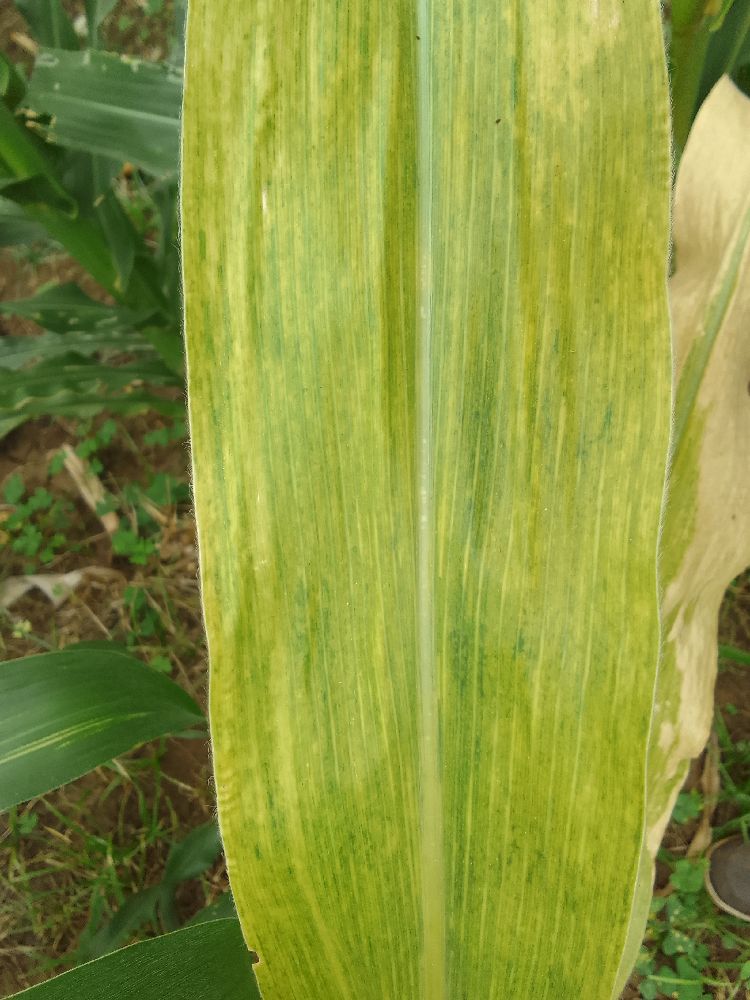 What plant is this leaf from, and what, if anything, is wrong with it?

maize, maize lethal necrosis
